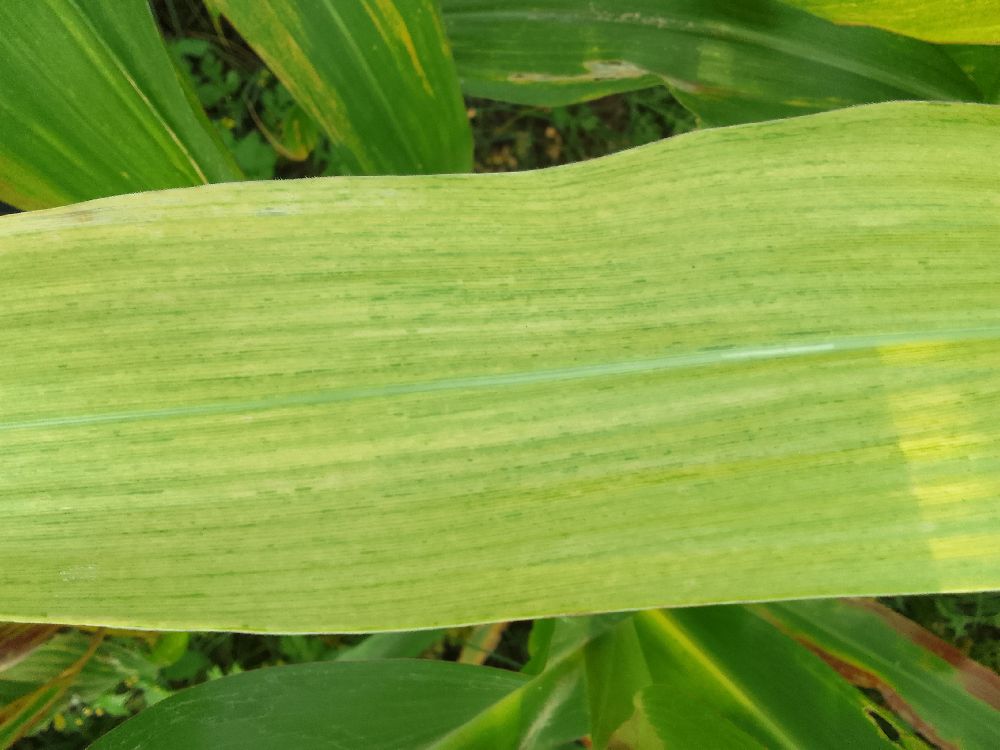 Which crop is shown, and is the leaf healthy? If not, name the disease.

maize, maize lethal necrosis
